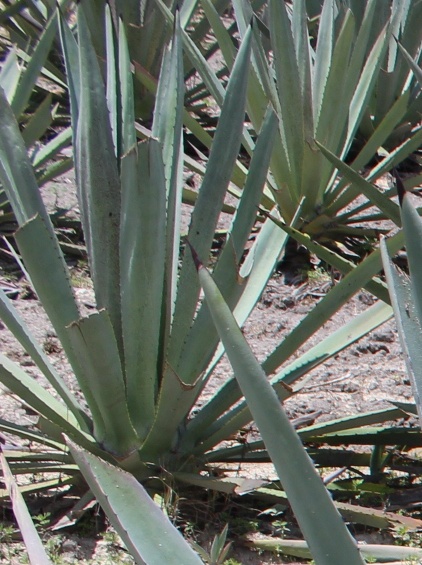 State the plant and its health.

agave, healthy
